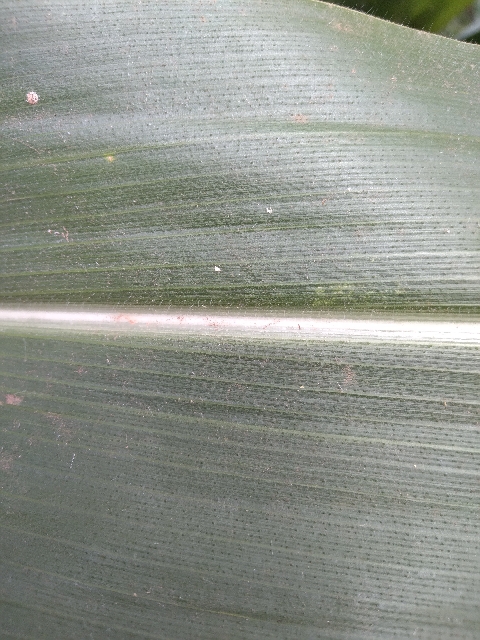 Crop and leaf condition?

maize, healthy
